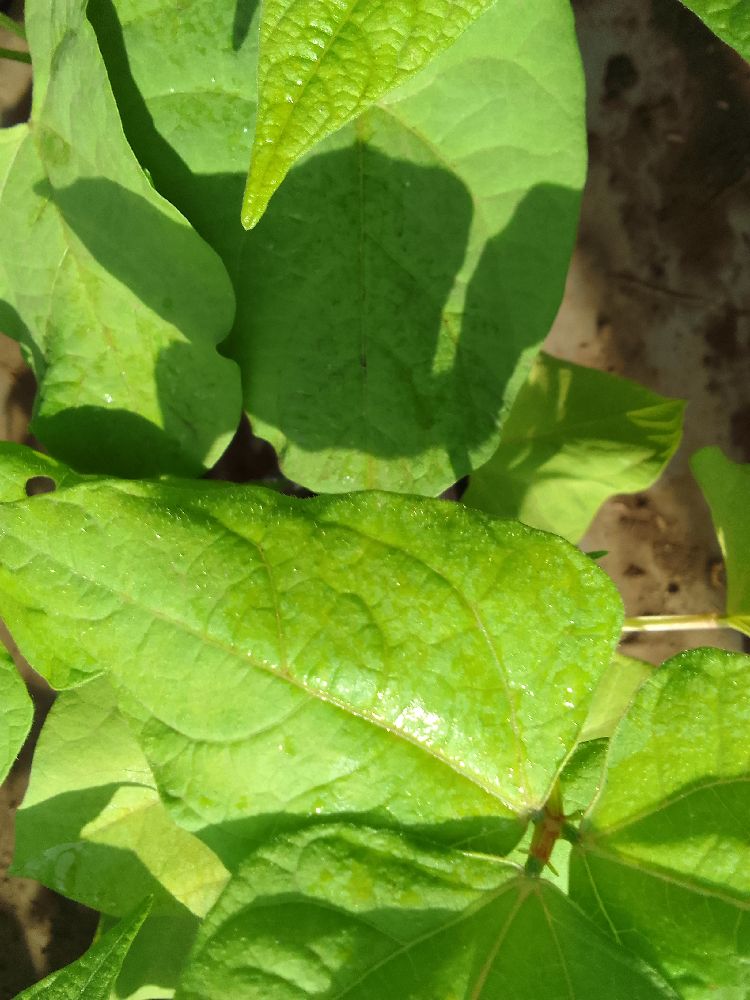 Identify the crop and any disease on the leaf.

common bean, healthy
